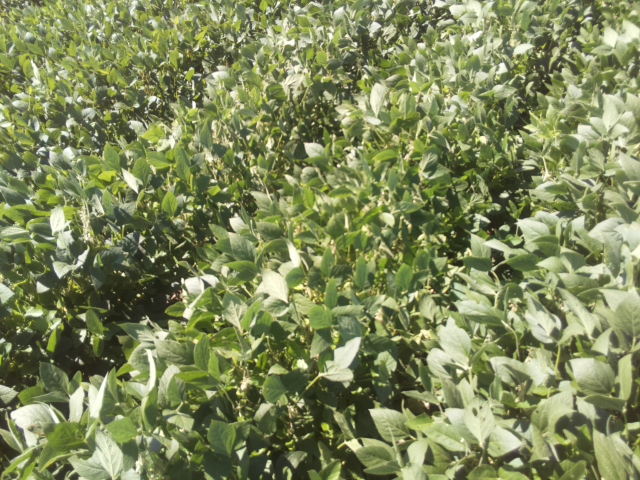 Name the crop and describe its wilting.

soybean, slight leaflet or petiole turgor loss in upper canopy
